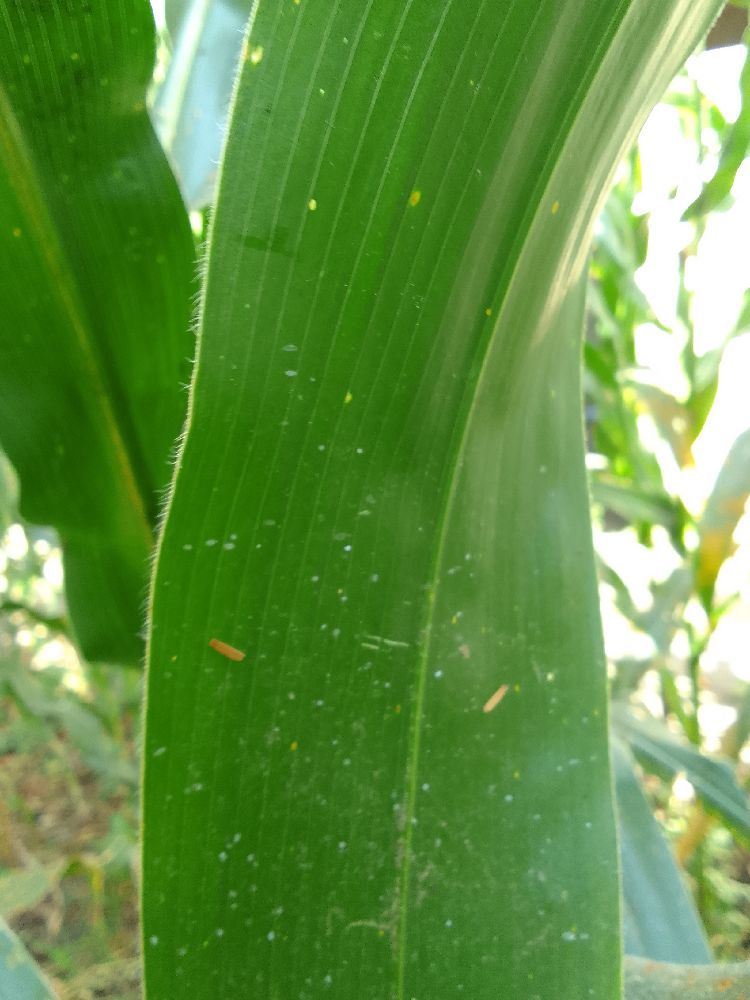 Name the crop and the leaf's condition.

maize, healthy
